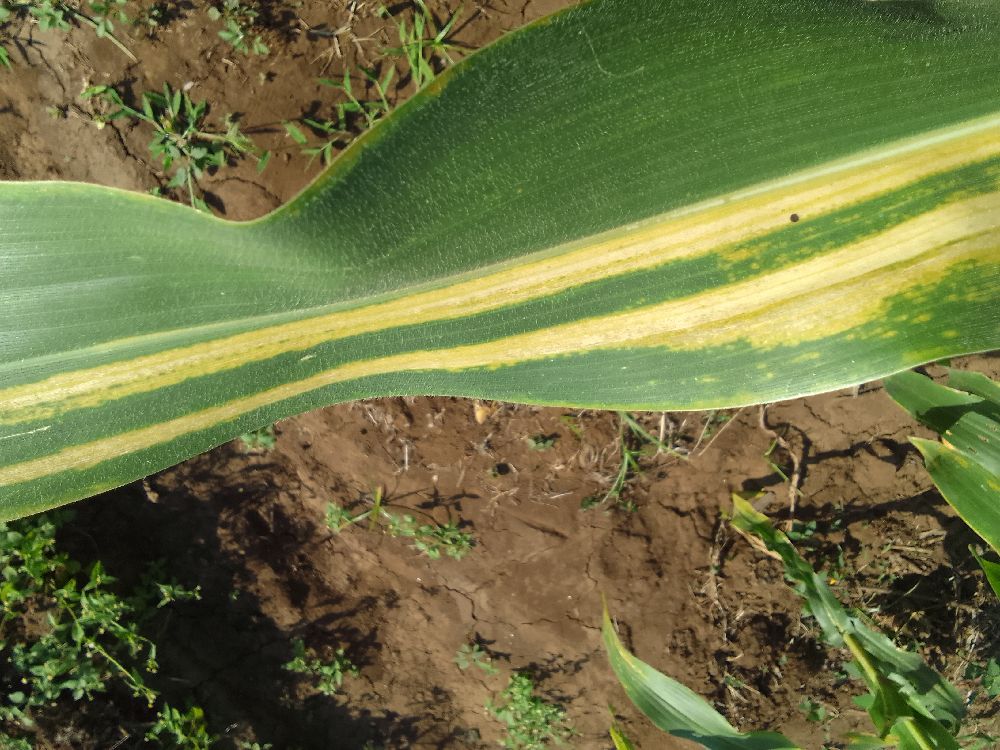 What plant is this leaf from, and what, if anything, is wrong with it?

maize, maize lethal necrosis
